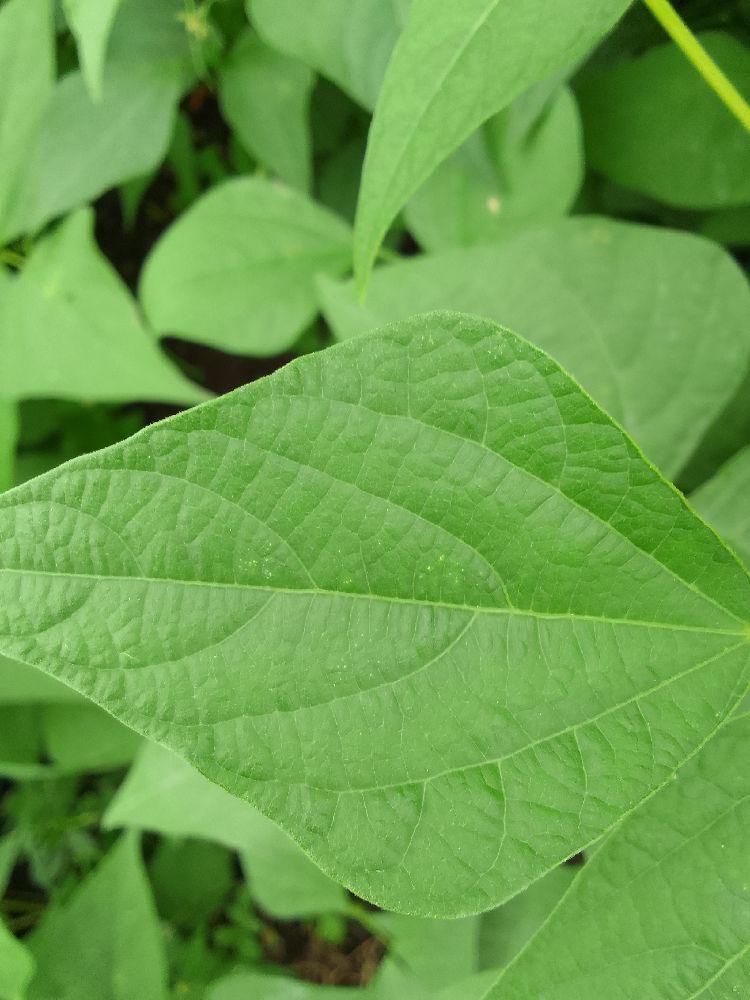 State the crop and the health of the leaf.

common bean, healthy
